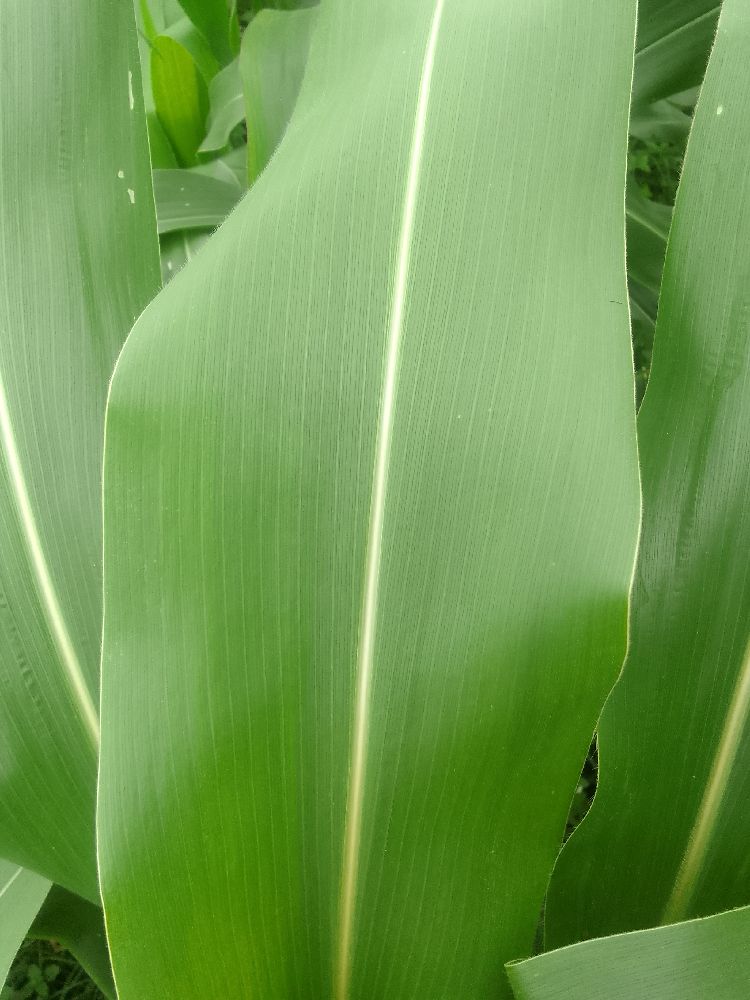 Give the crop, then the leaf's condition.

maize, healthy
